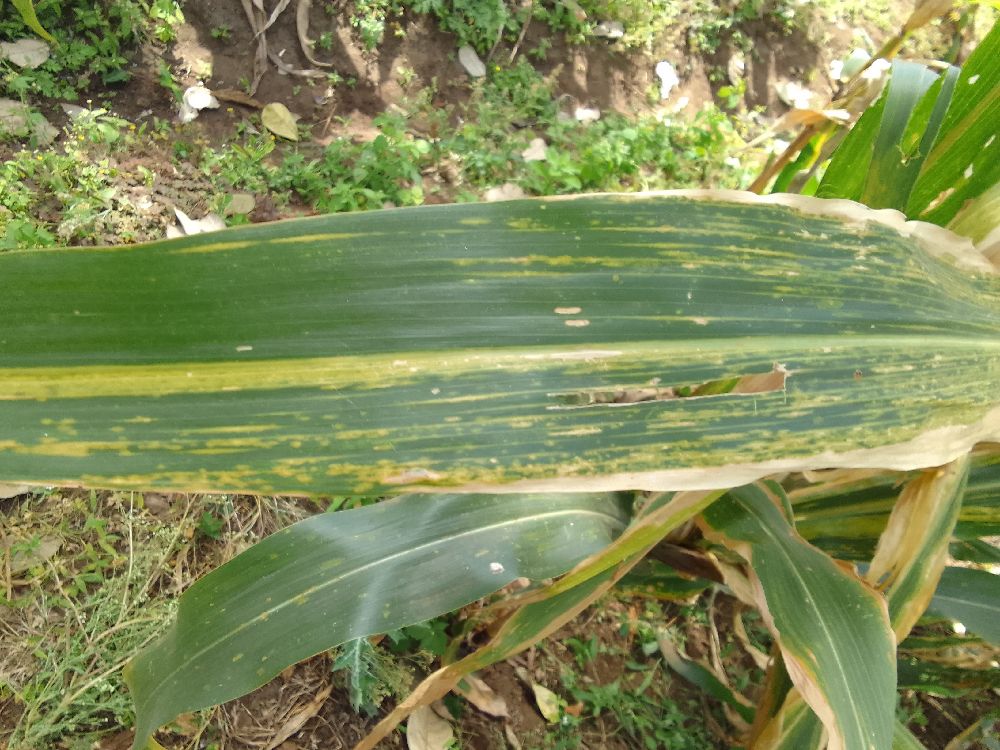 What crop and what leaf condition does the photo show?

maize, maize lethal necrosis
